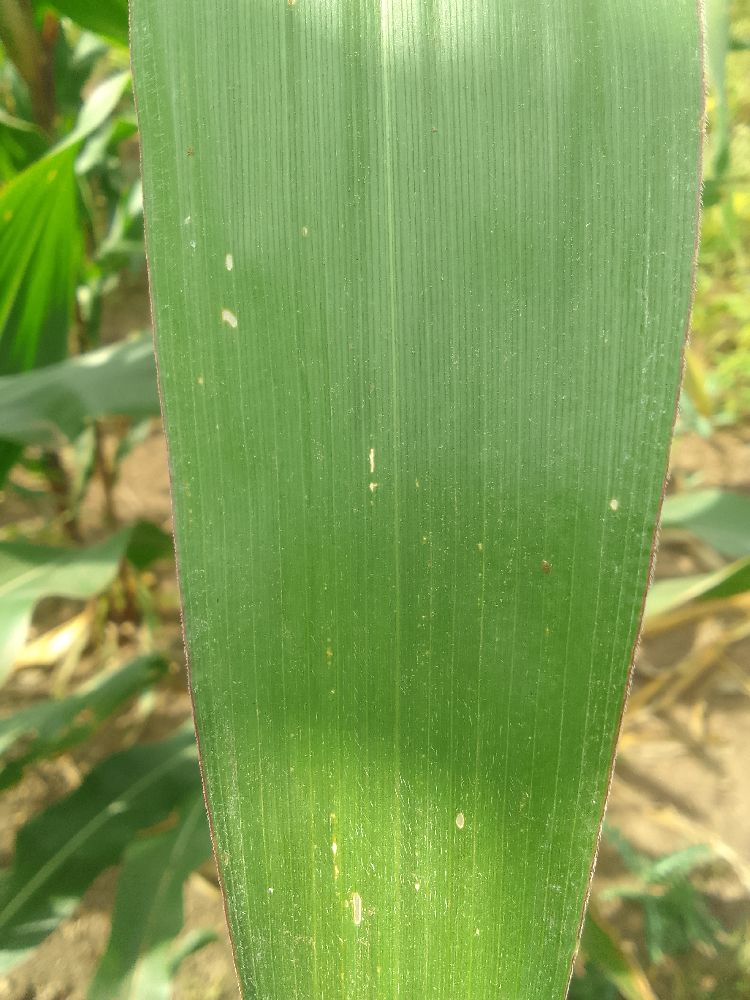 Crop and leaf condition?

maize, healthy
